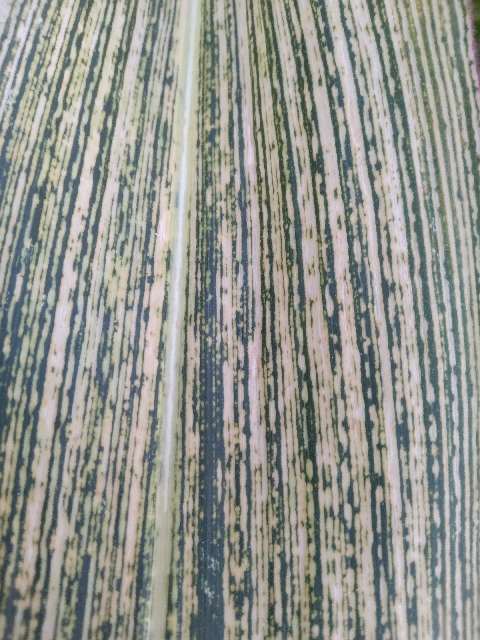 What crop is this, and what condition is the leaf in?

maize, maize streak virus
